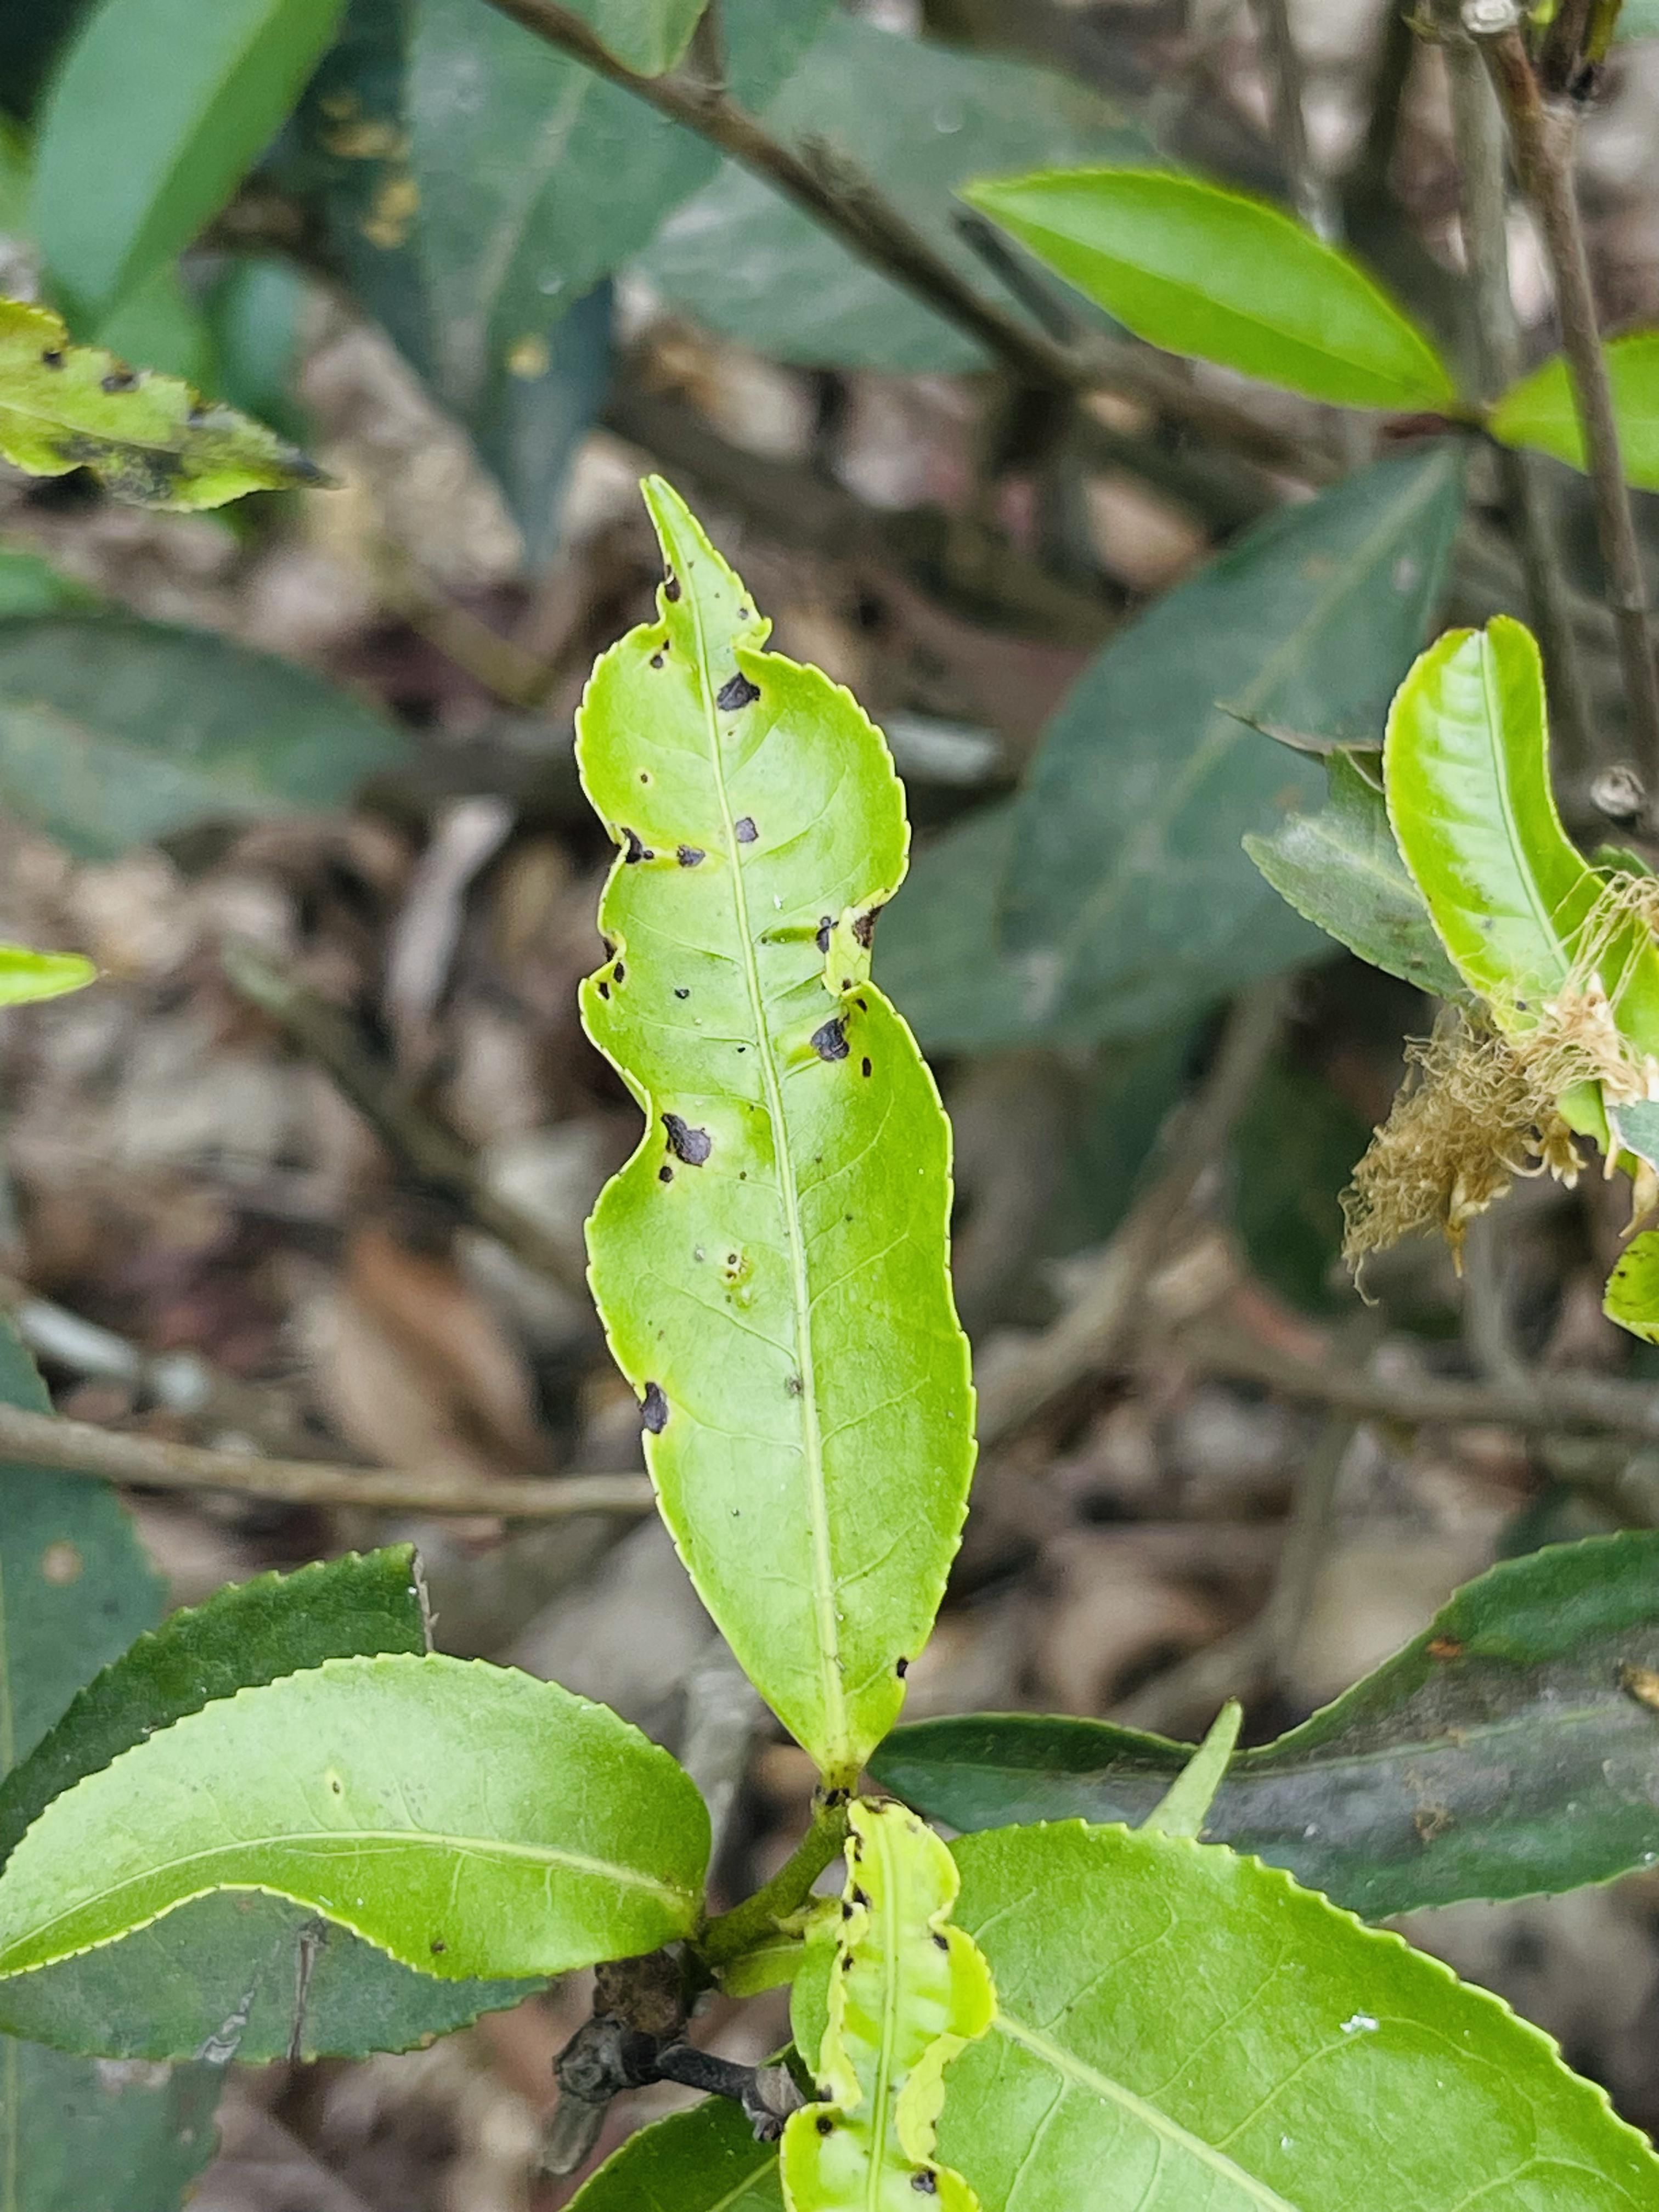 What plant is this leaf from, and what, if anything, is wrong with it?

tea, helopeltis
